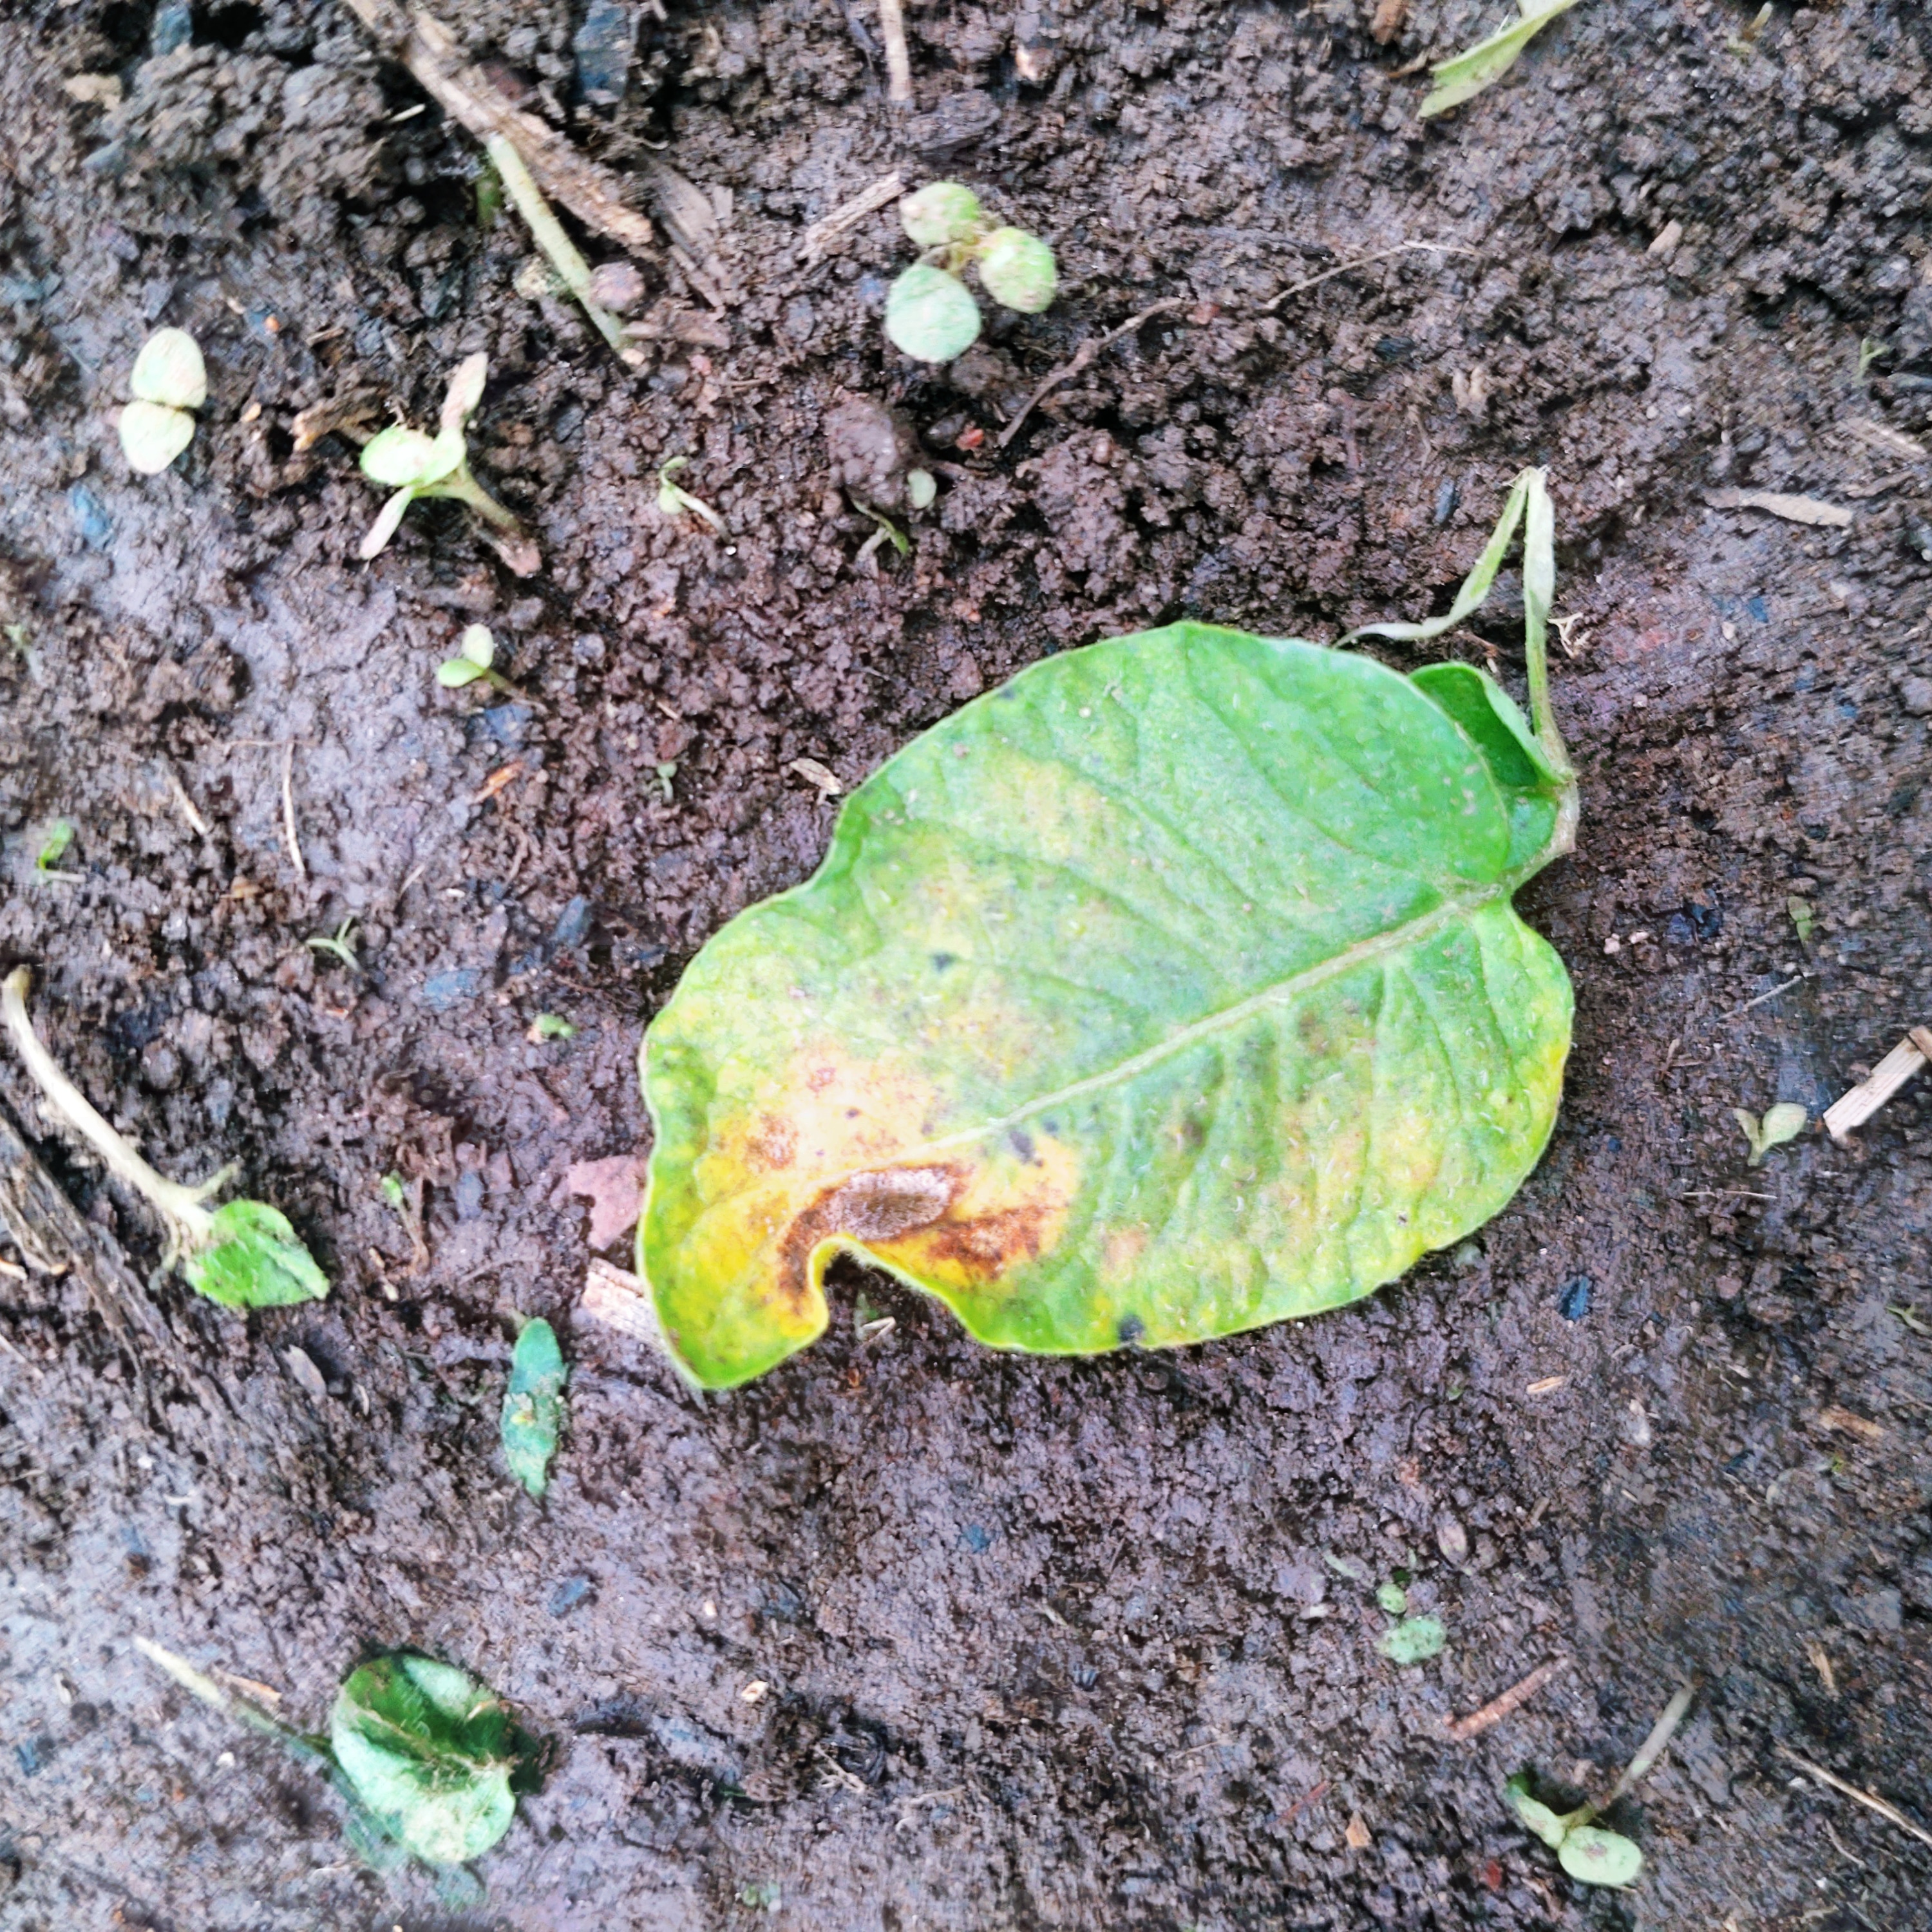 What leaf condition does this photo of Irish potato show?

late blight
